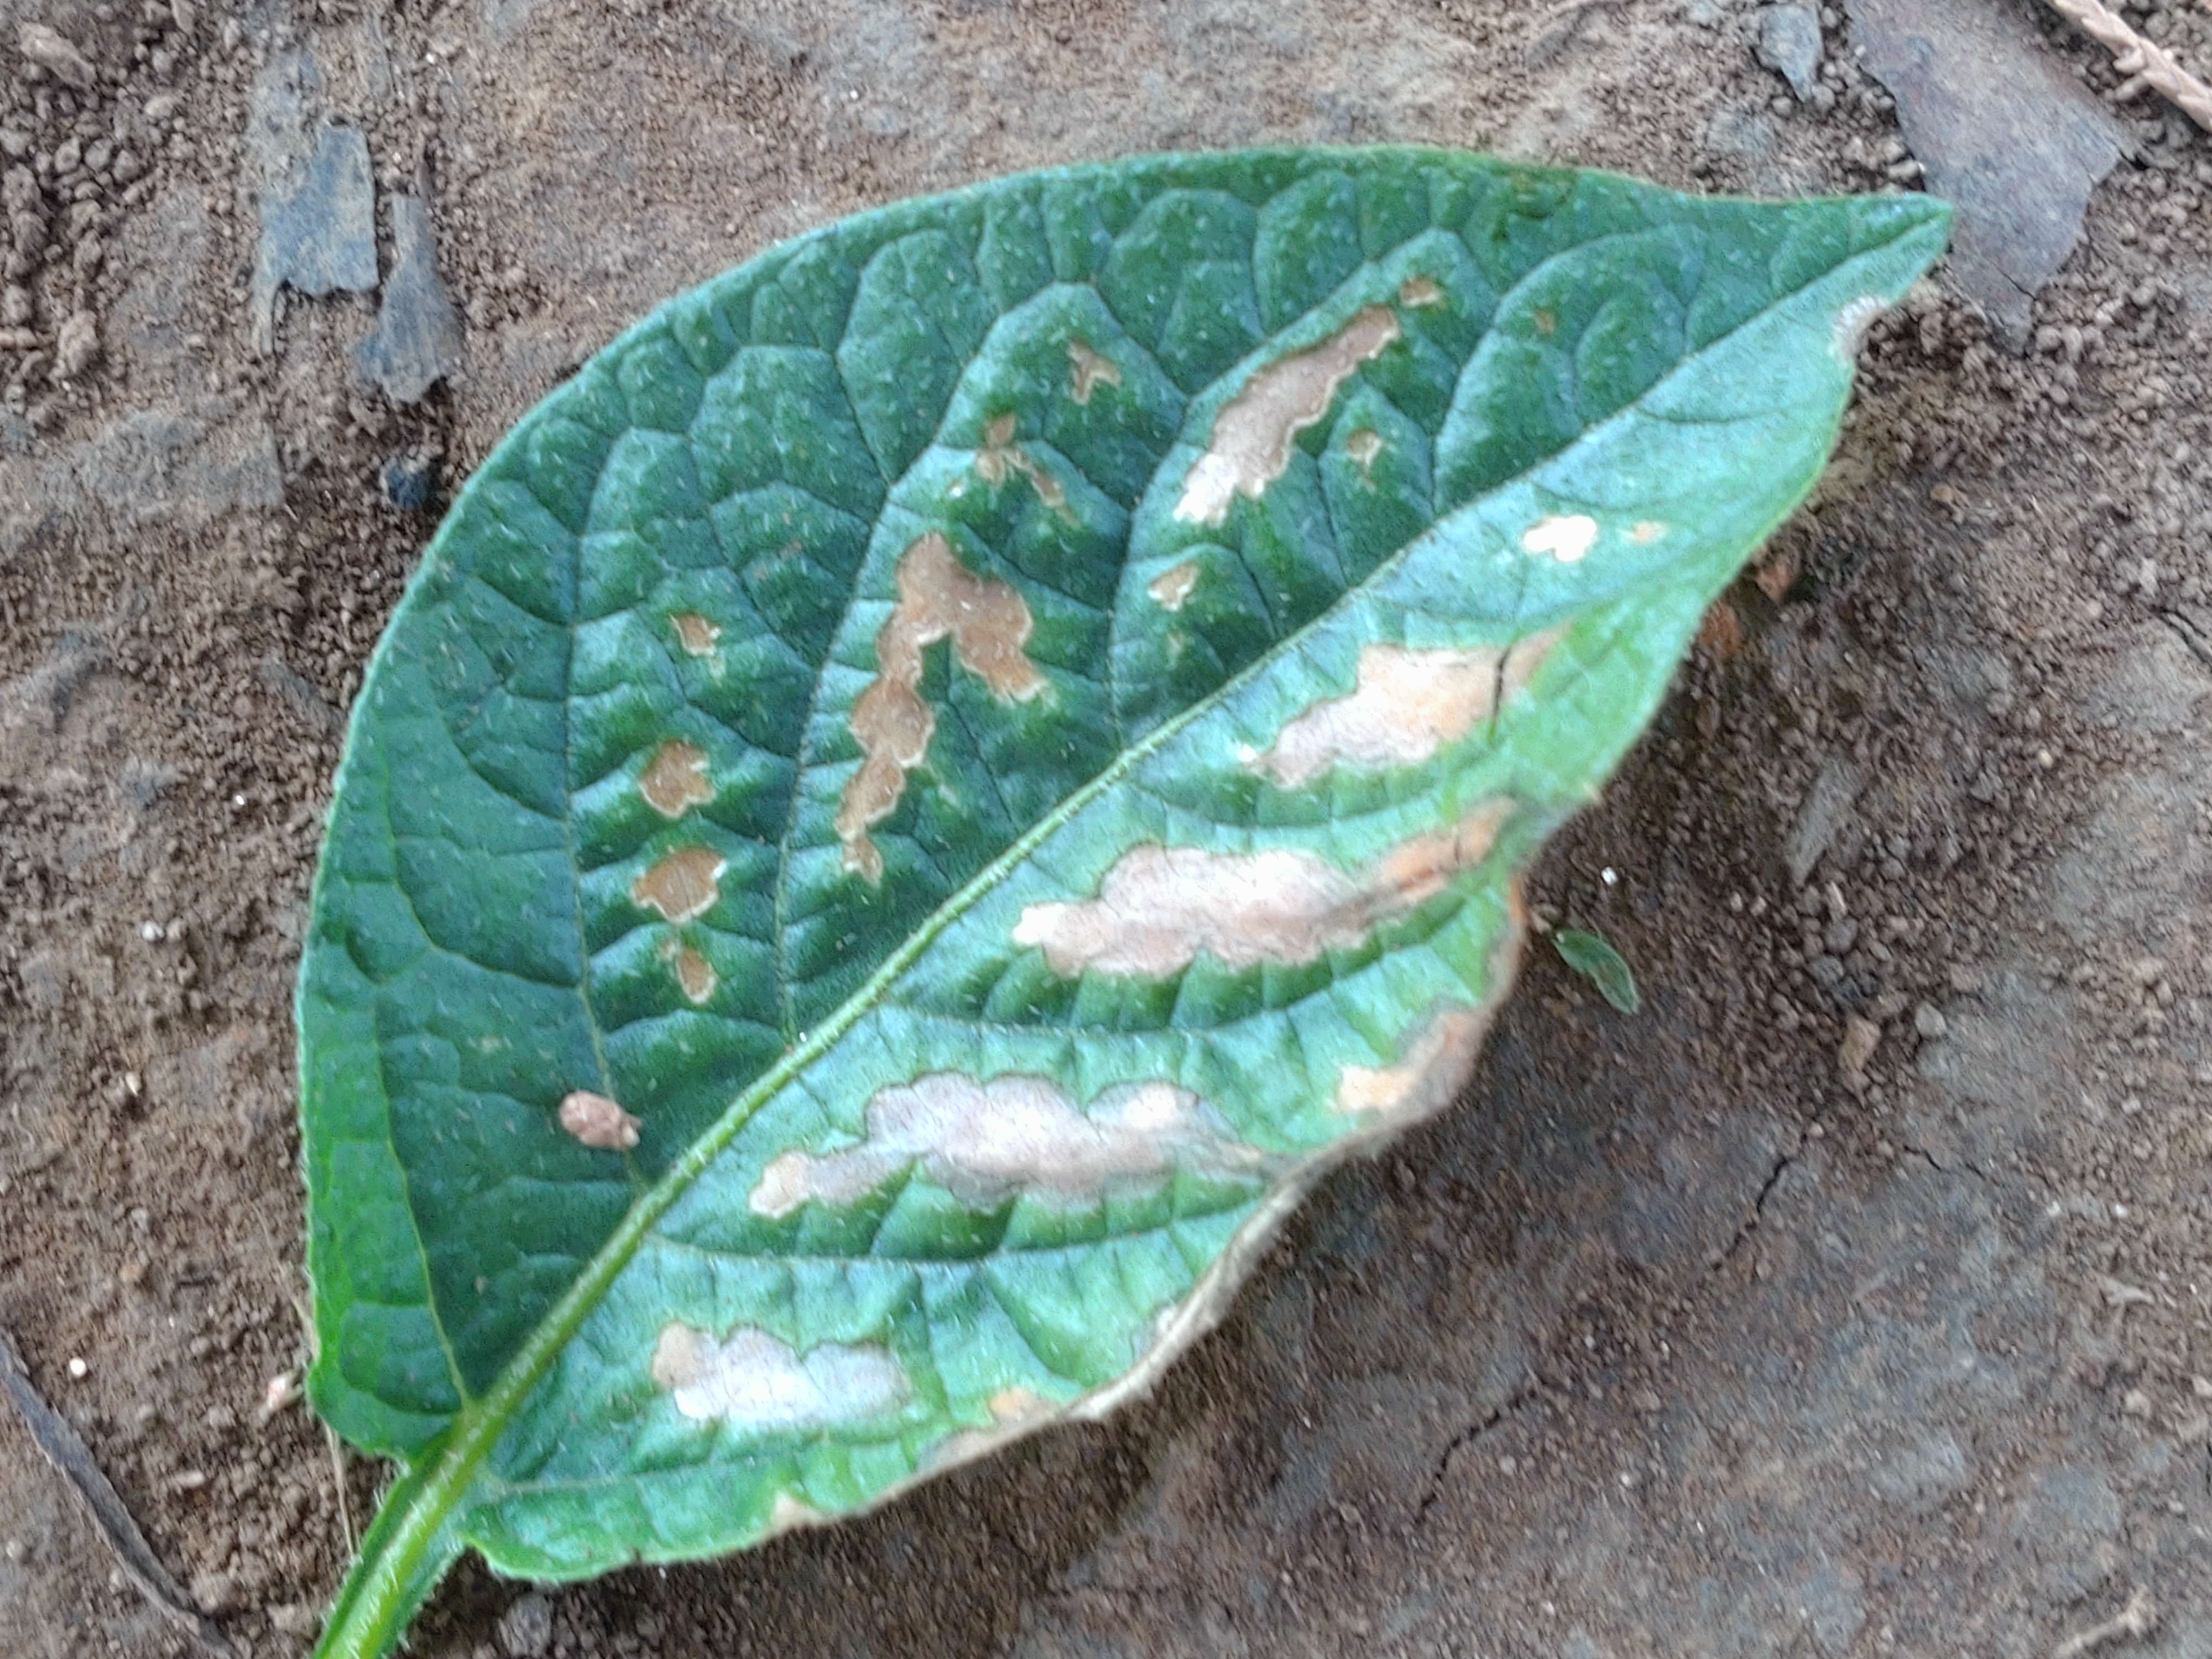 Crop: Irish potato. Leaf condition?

early blight
